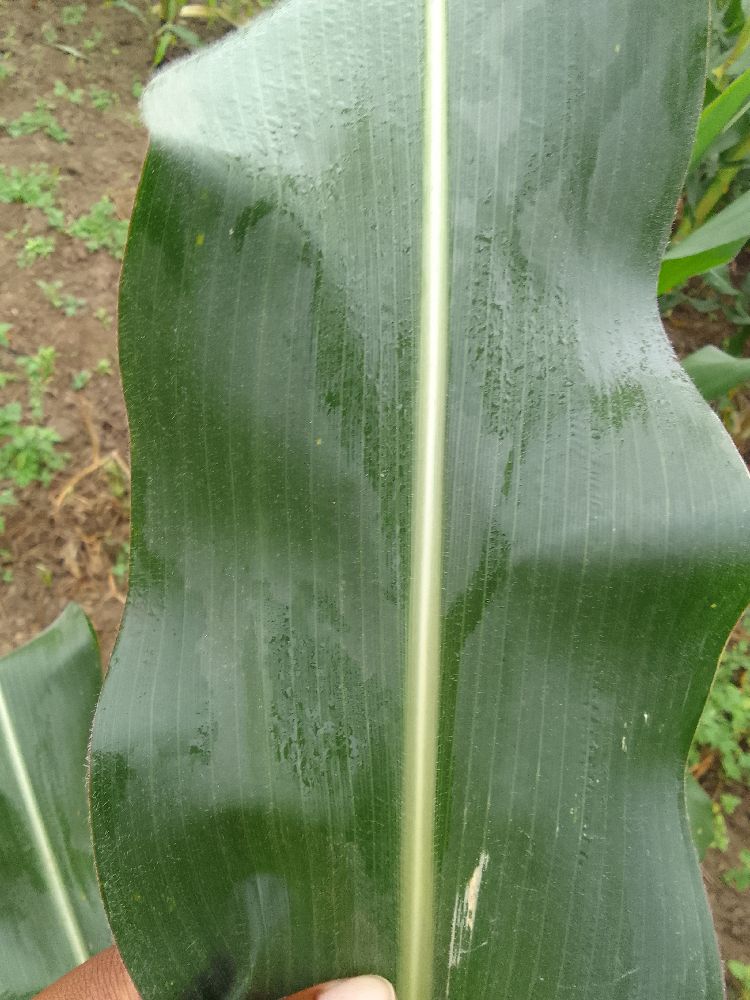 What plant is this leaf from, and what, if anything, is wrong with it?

maize, healthy
